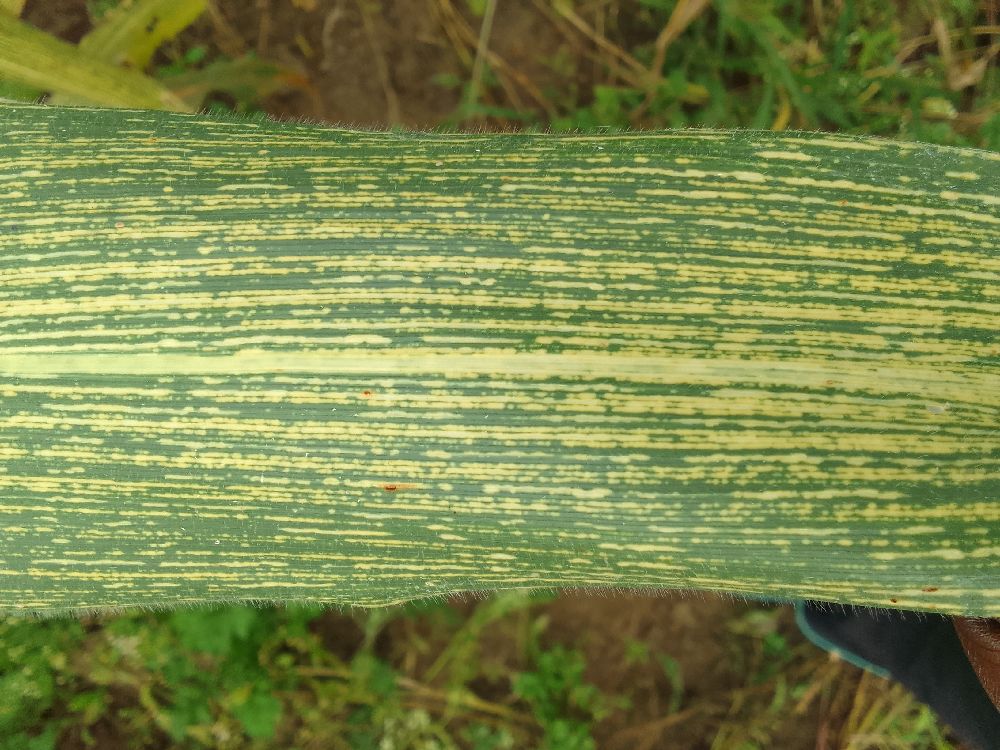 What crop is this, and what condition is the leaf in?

maize, maize streak virus
